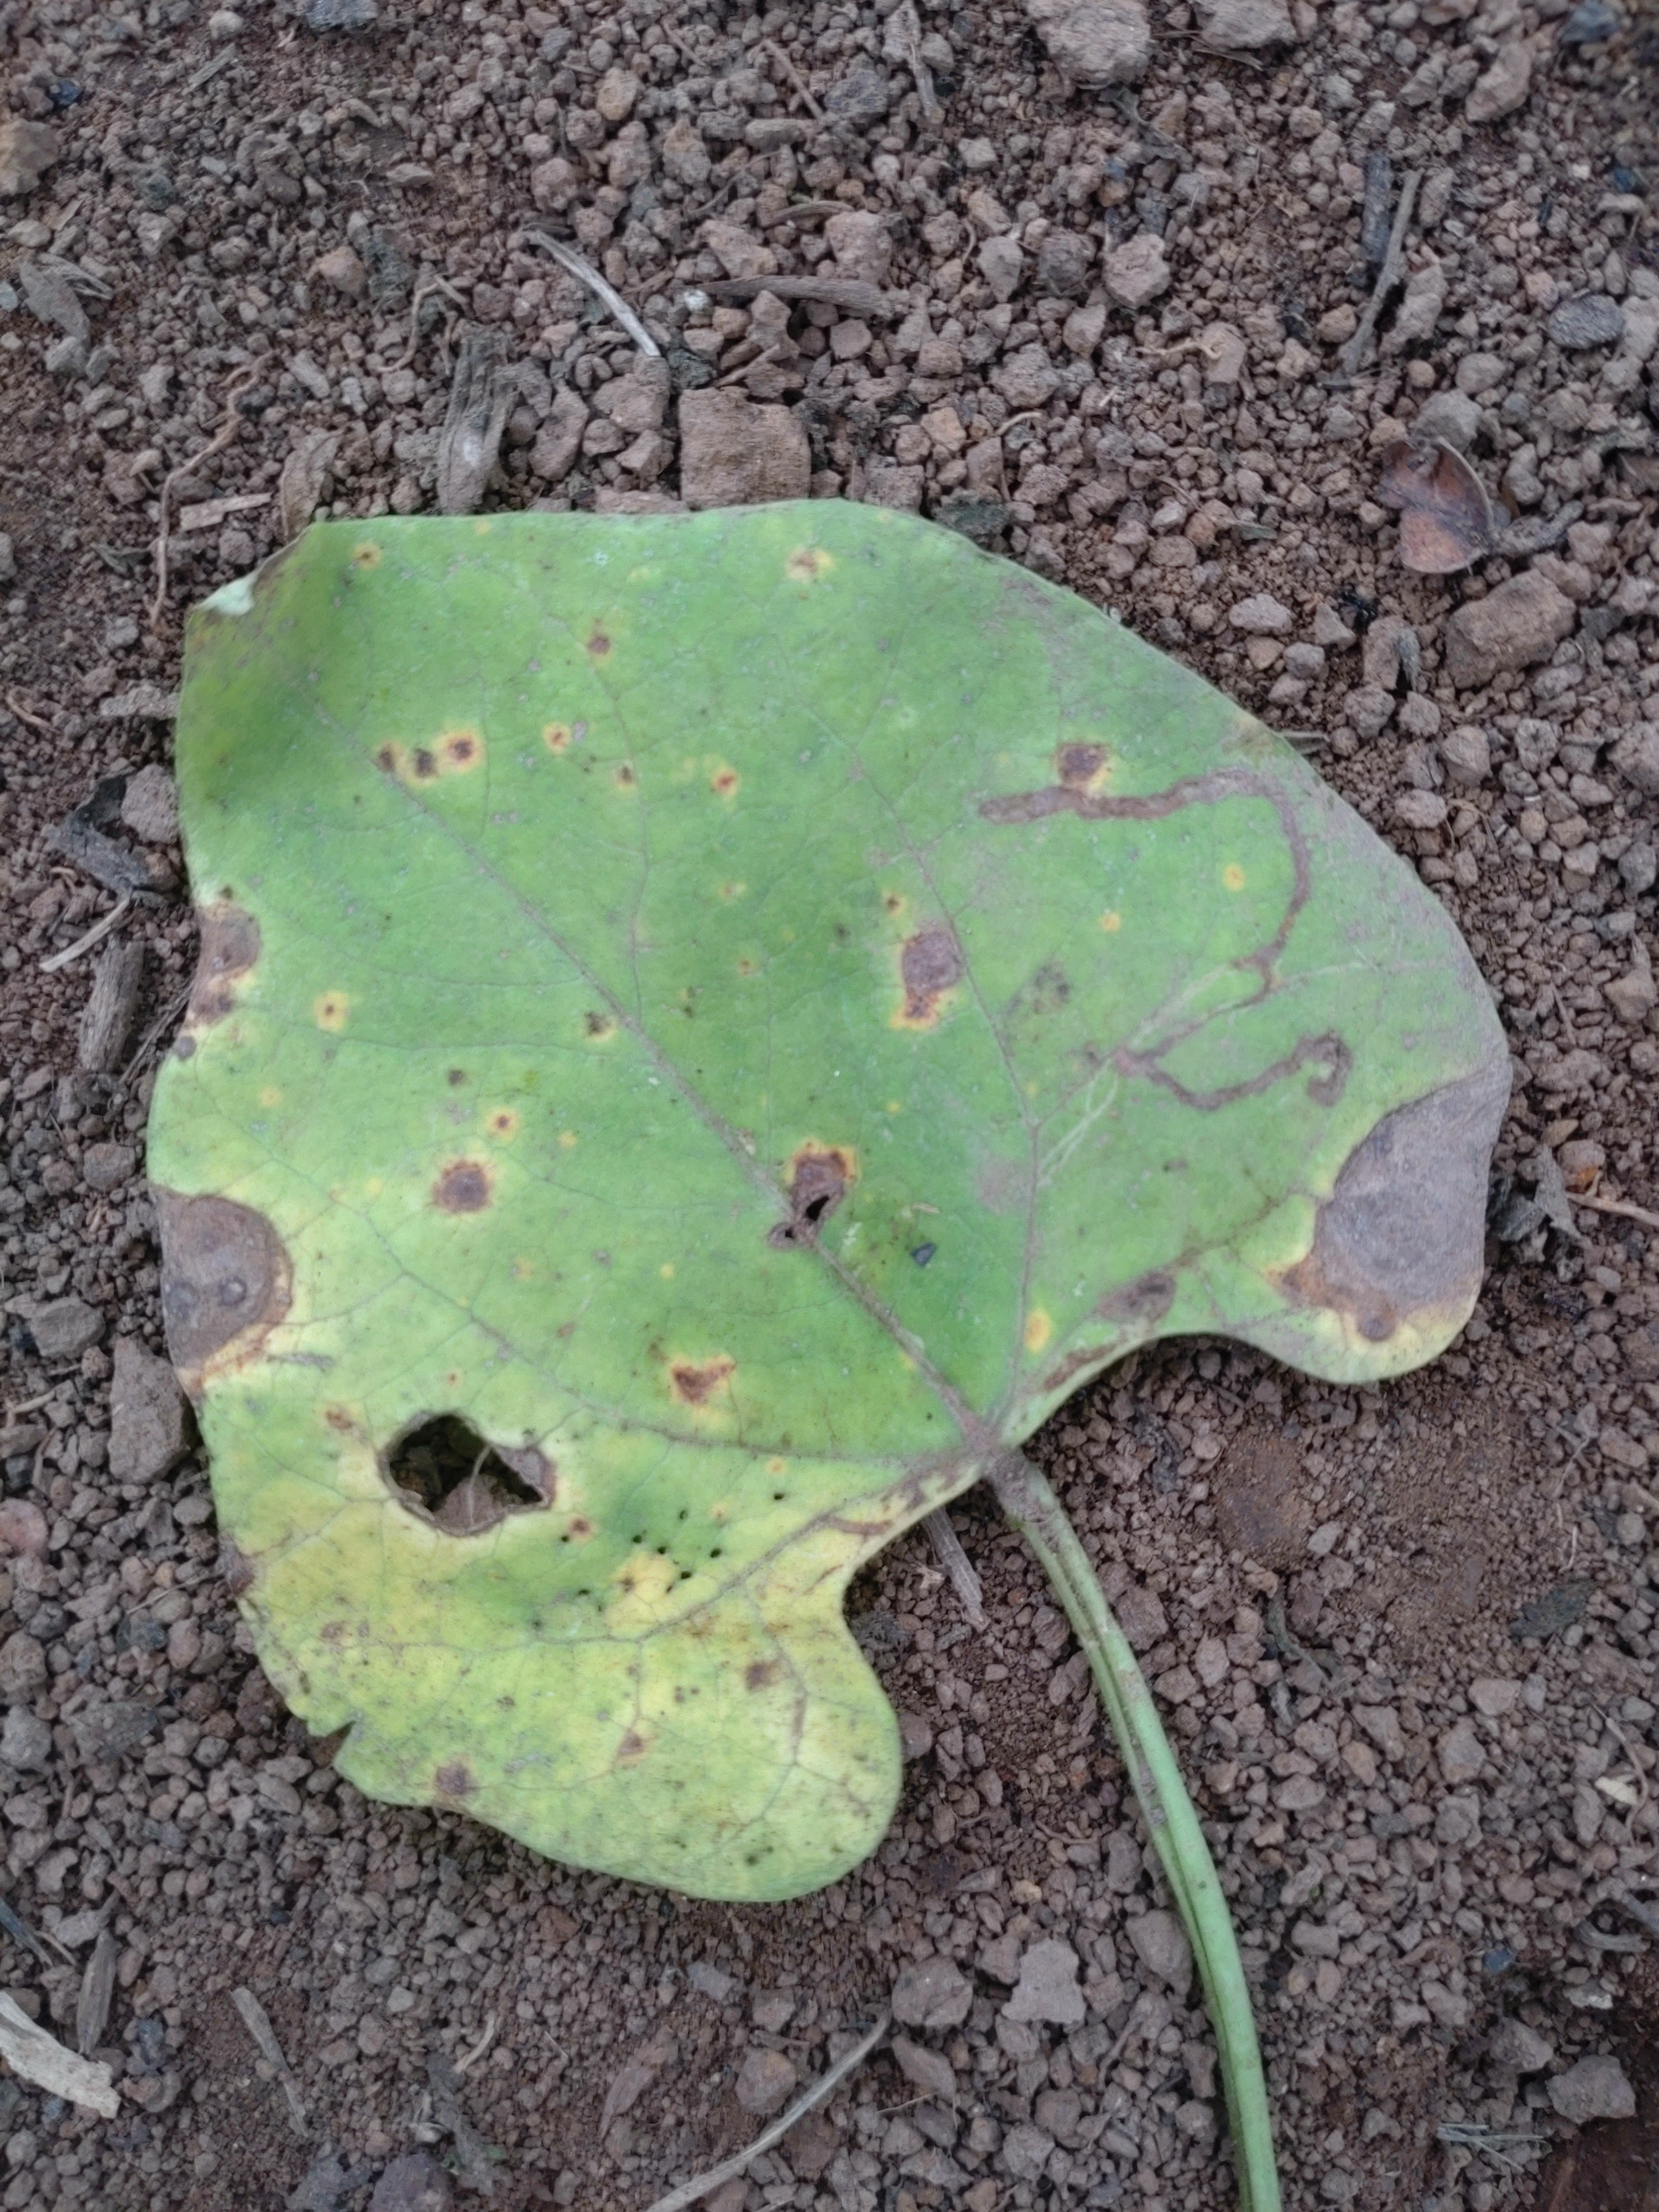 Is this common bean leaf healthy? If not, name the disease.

rust
